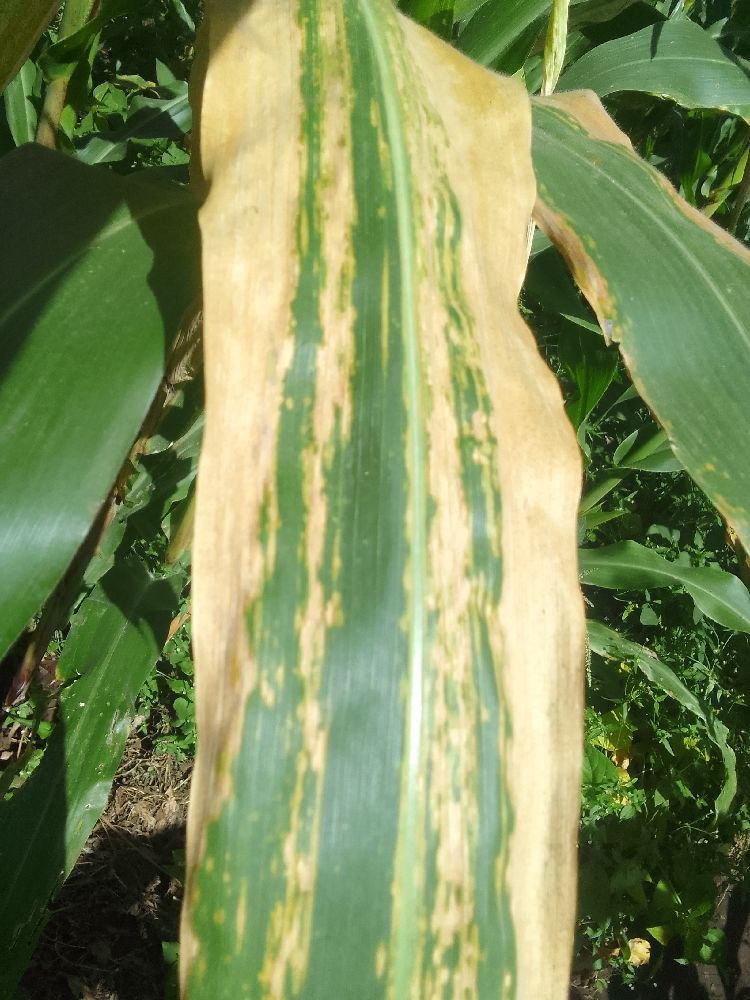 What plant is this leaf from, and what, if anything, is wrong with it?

maize, maize lethal necrosis
